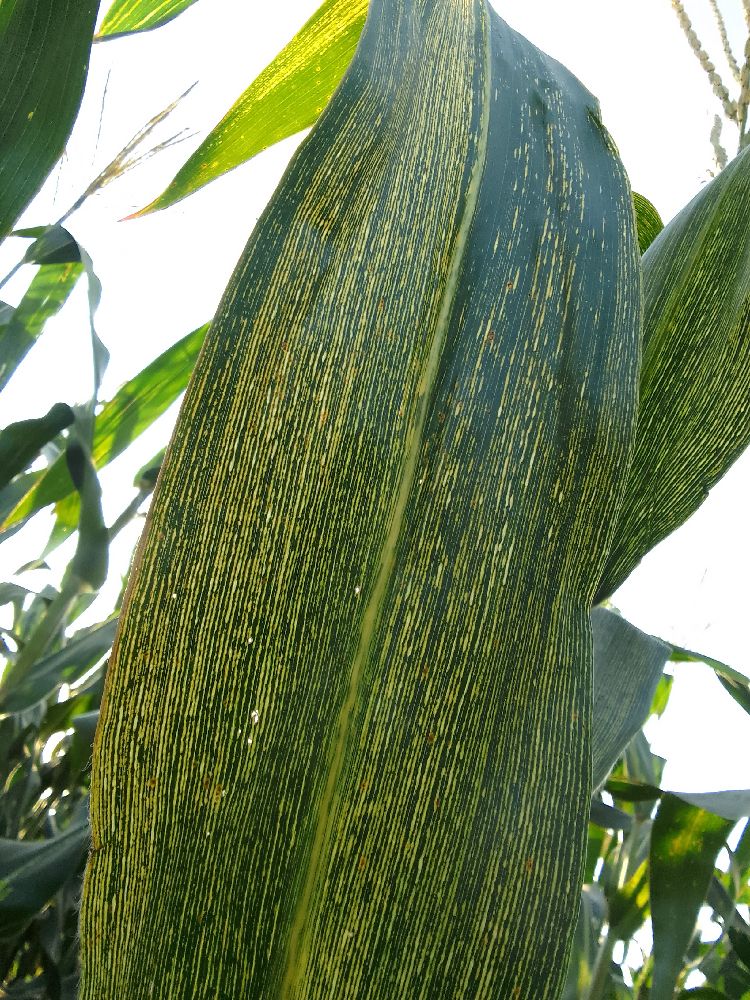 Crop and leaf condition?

maize, maize streak virus
